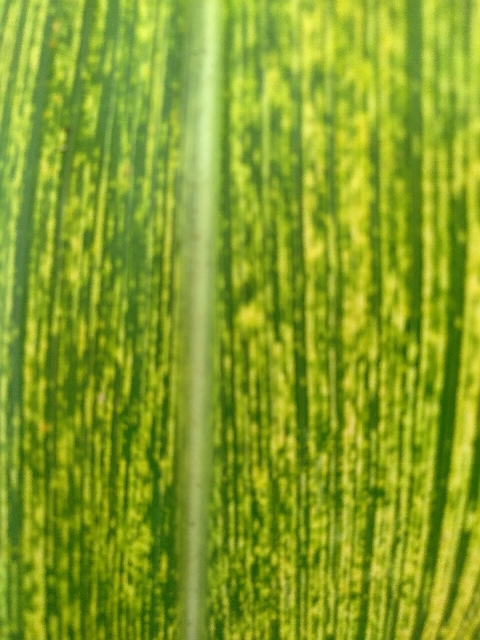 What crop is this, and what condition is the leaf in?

maize, maize streak virus
